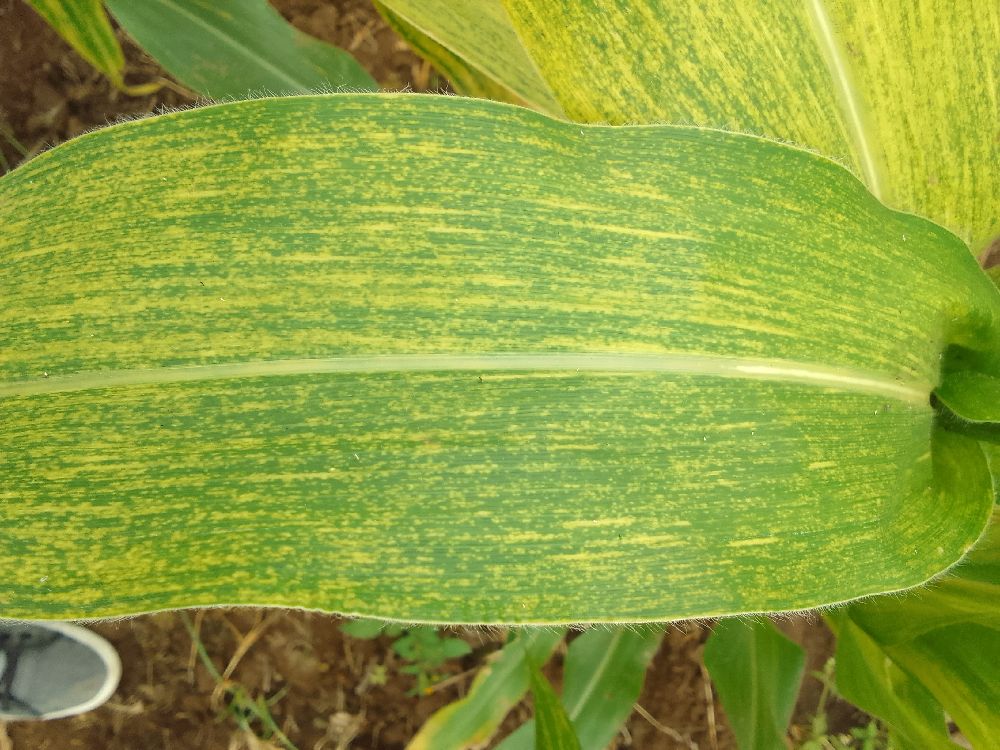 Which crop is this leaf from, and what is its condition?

maize, maize lethal necrosis
